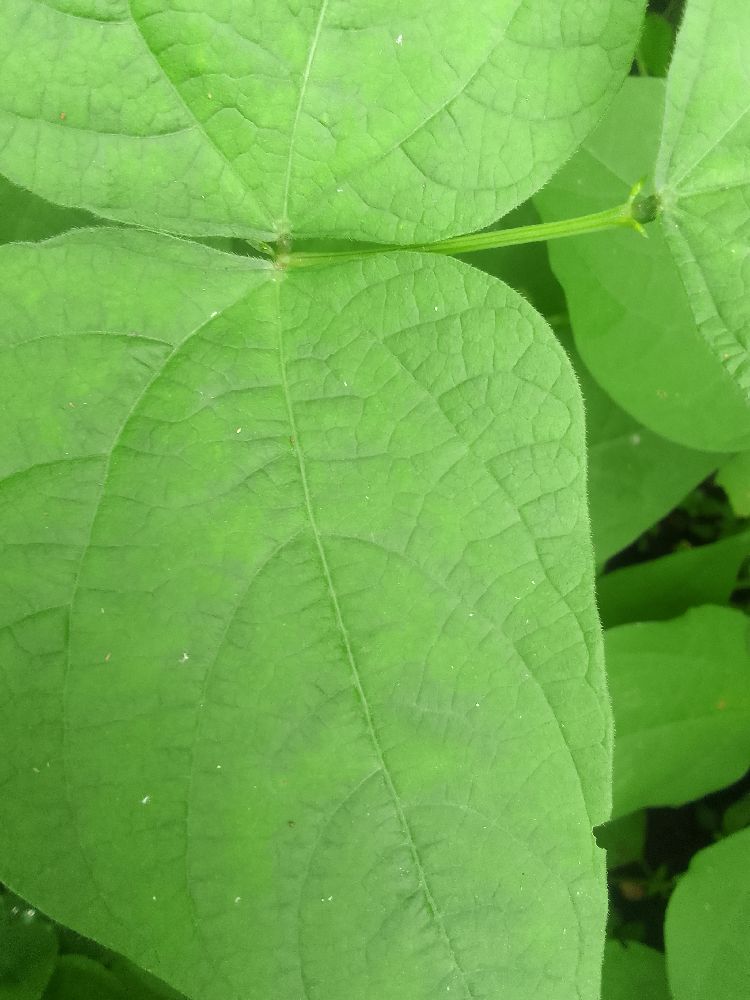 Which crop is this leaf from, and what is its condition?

common bean, healthy
